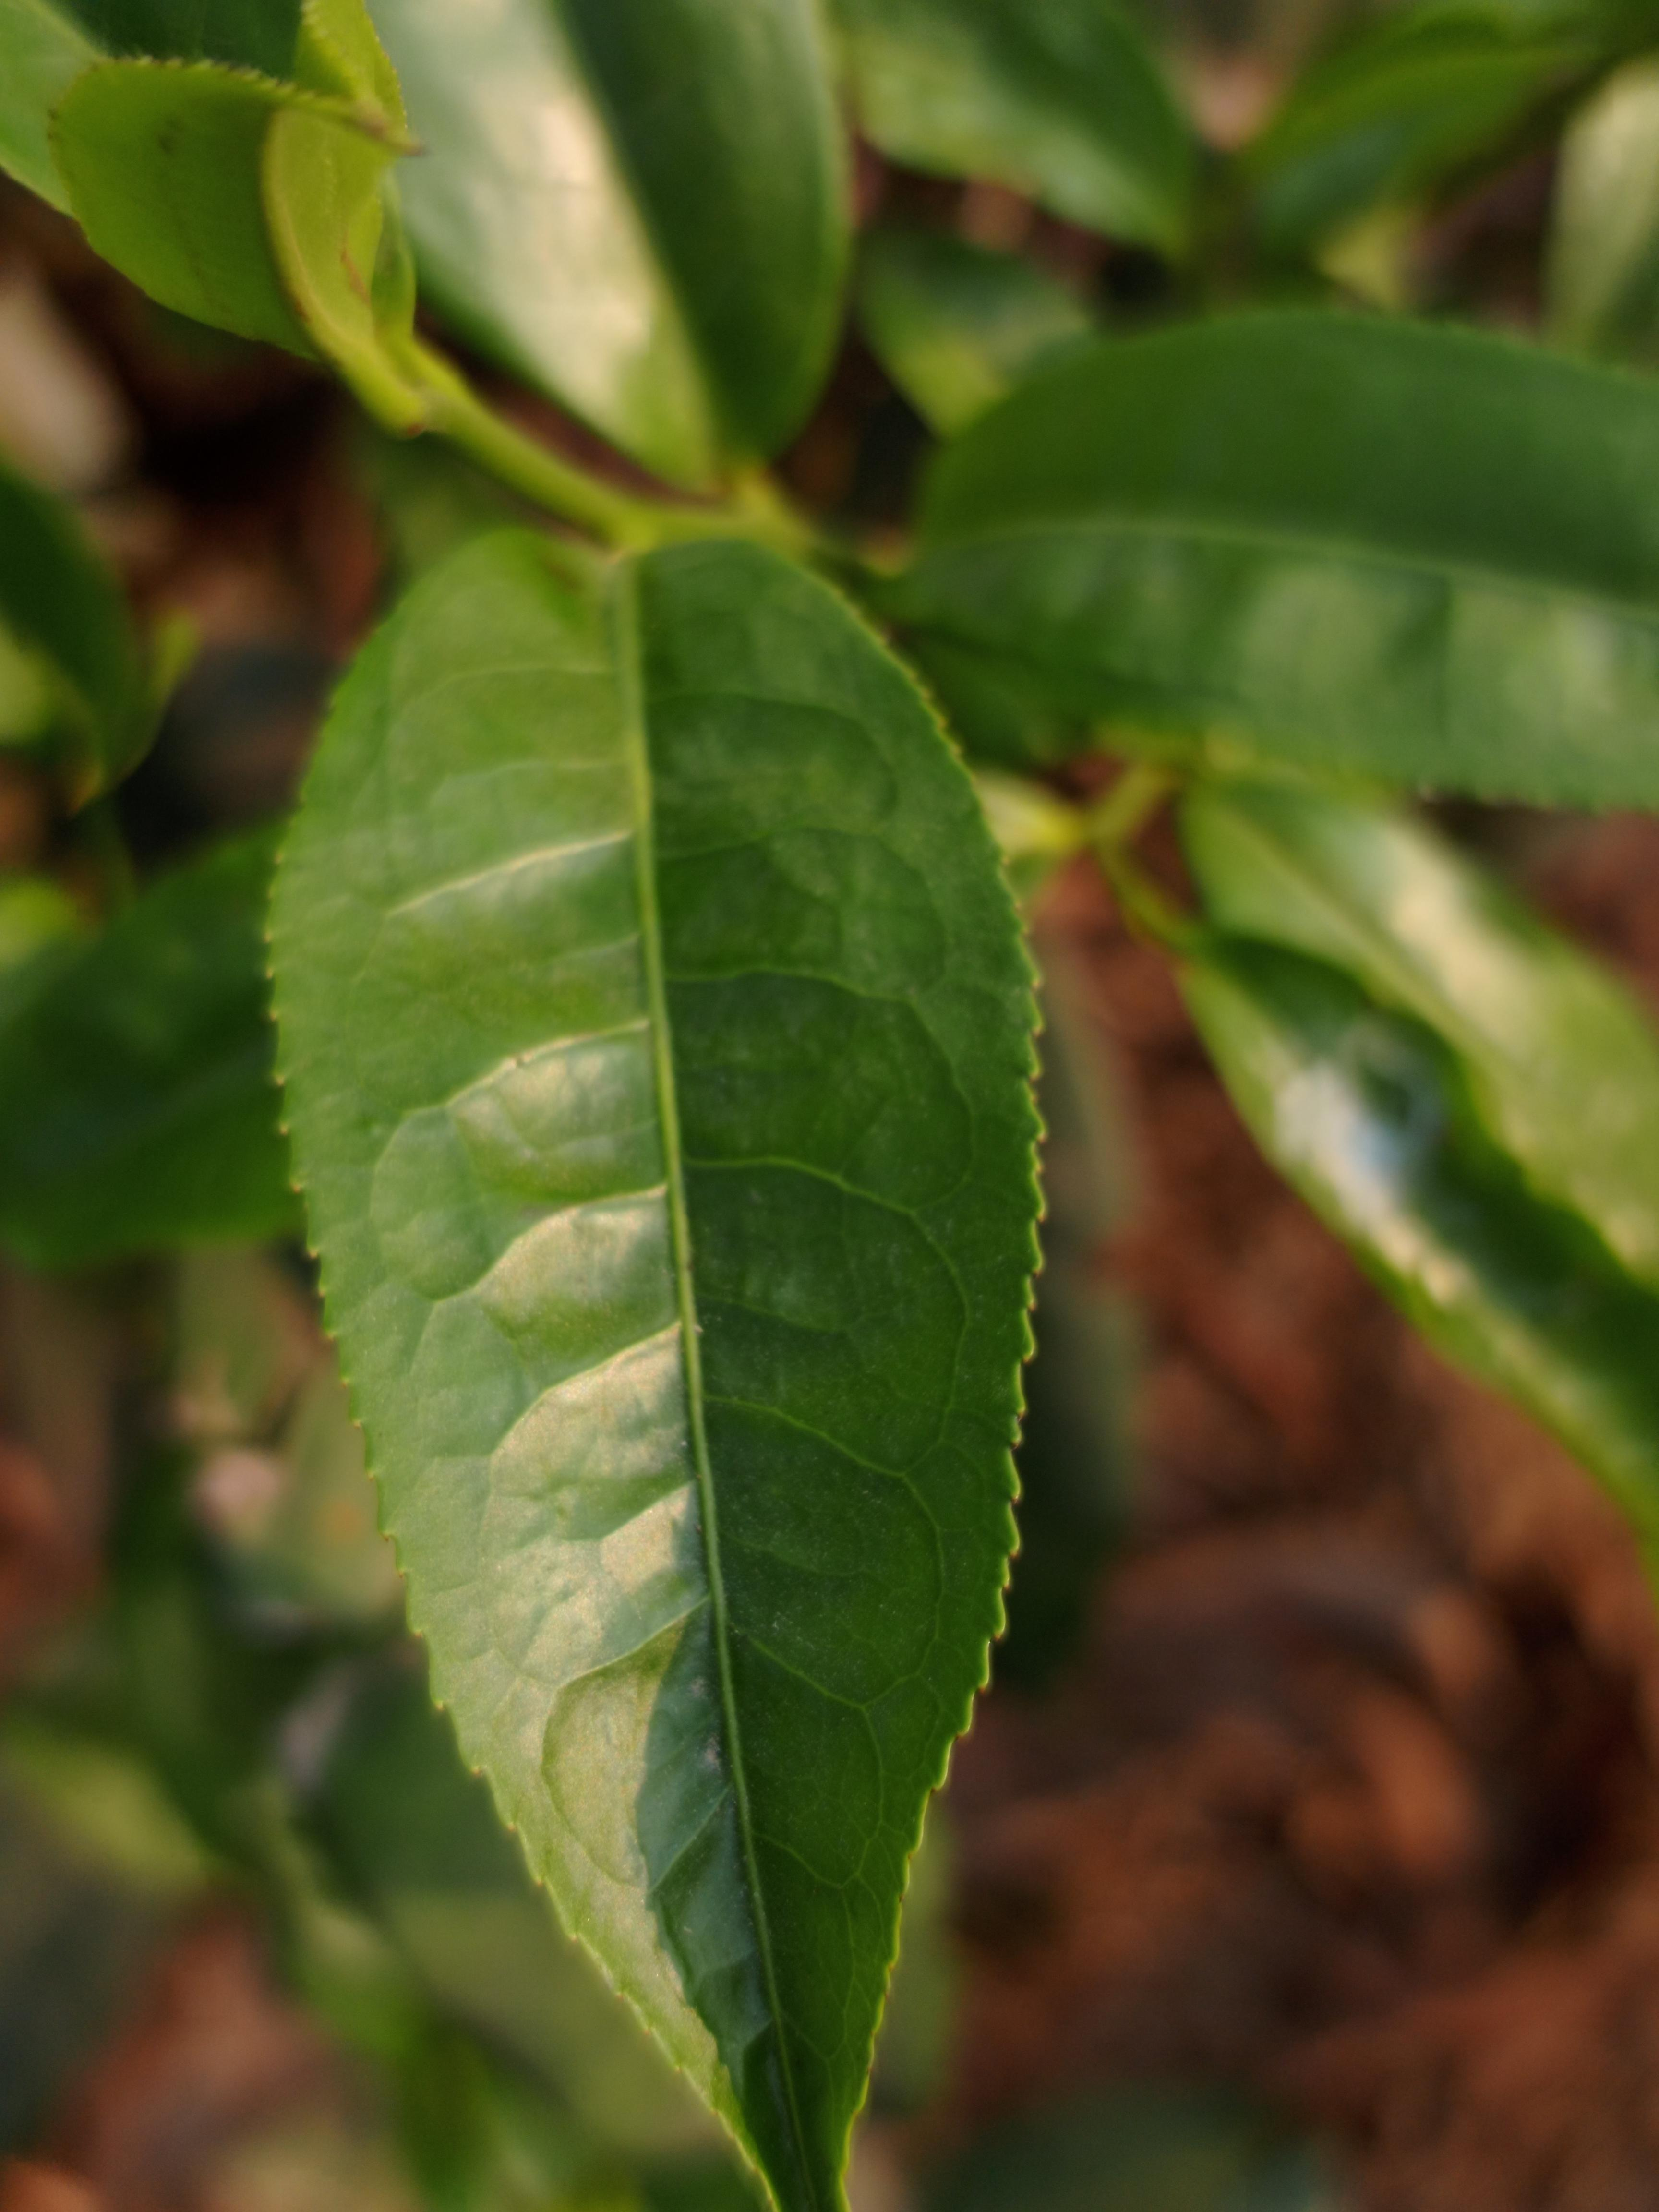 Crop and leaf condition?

tea, healthy leaf
